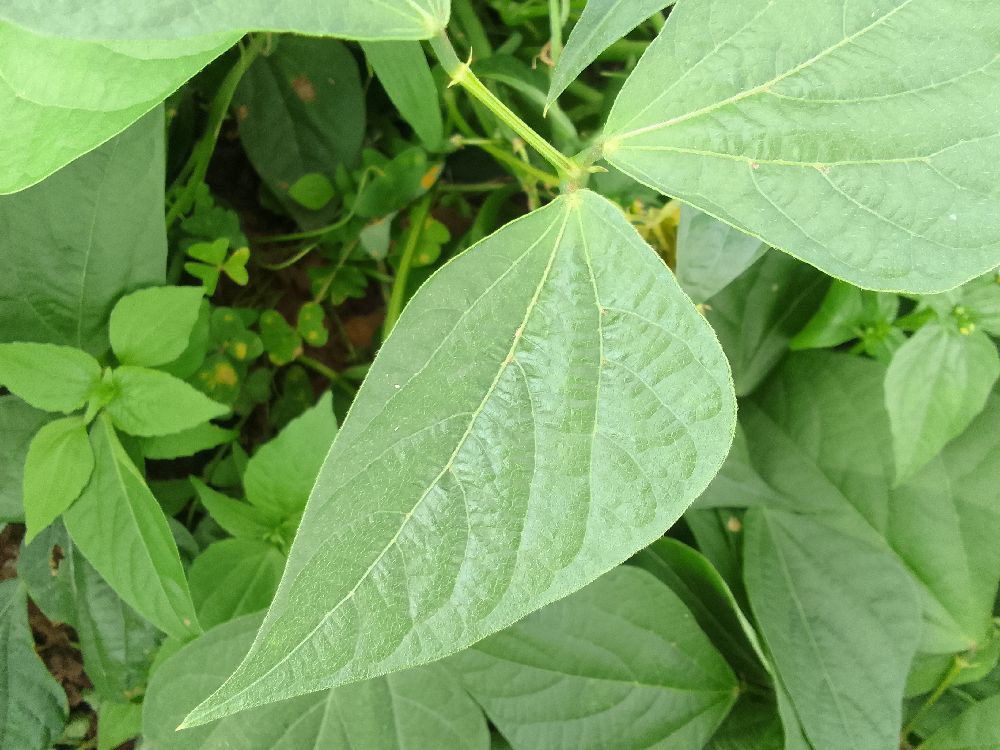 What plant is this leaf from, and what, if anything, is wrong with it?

common bean, healthy
